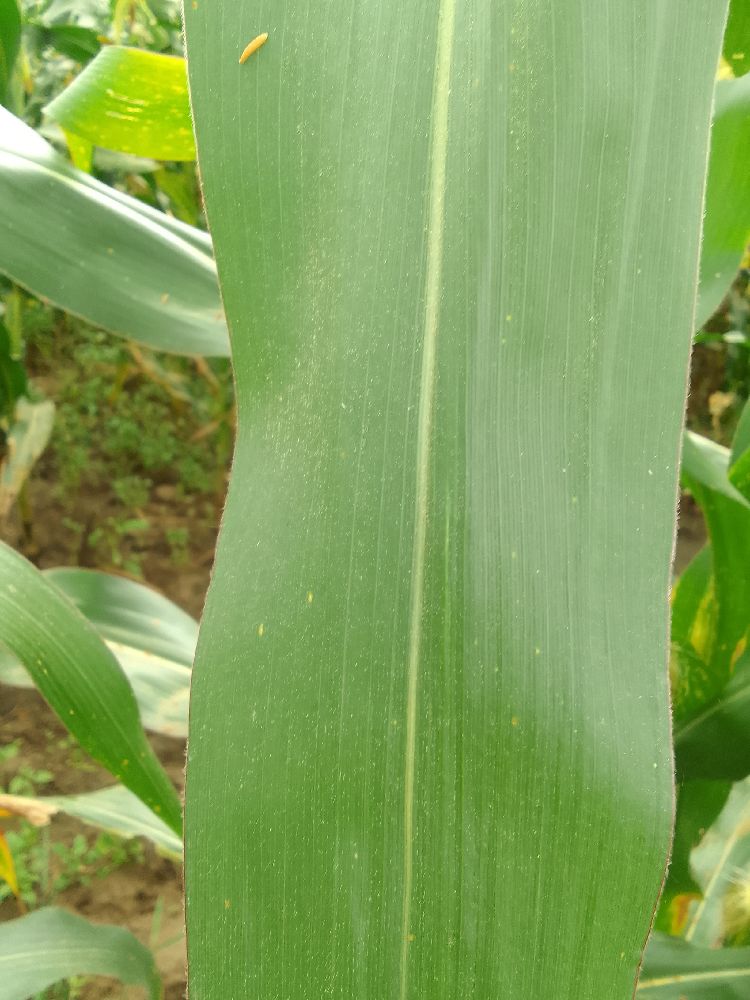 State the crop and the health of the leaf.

maize, healthy
